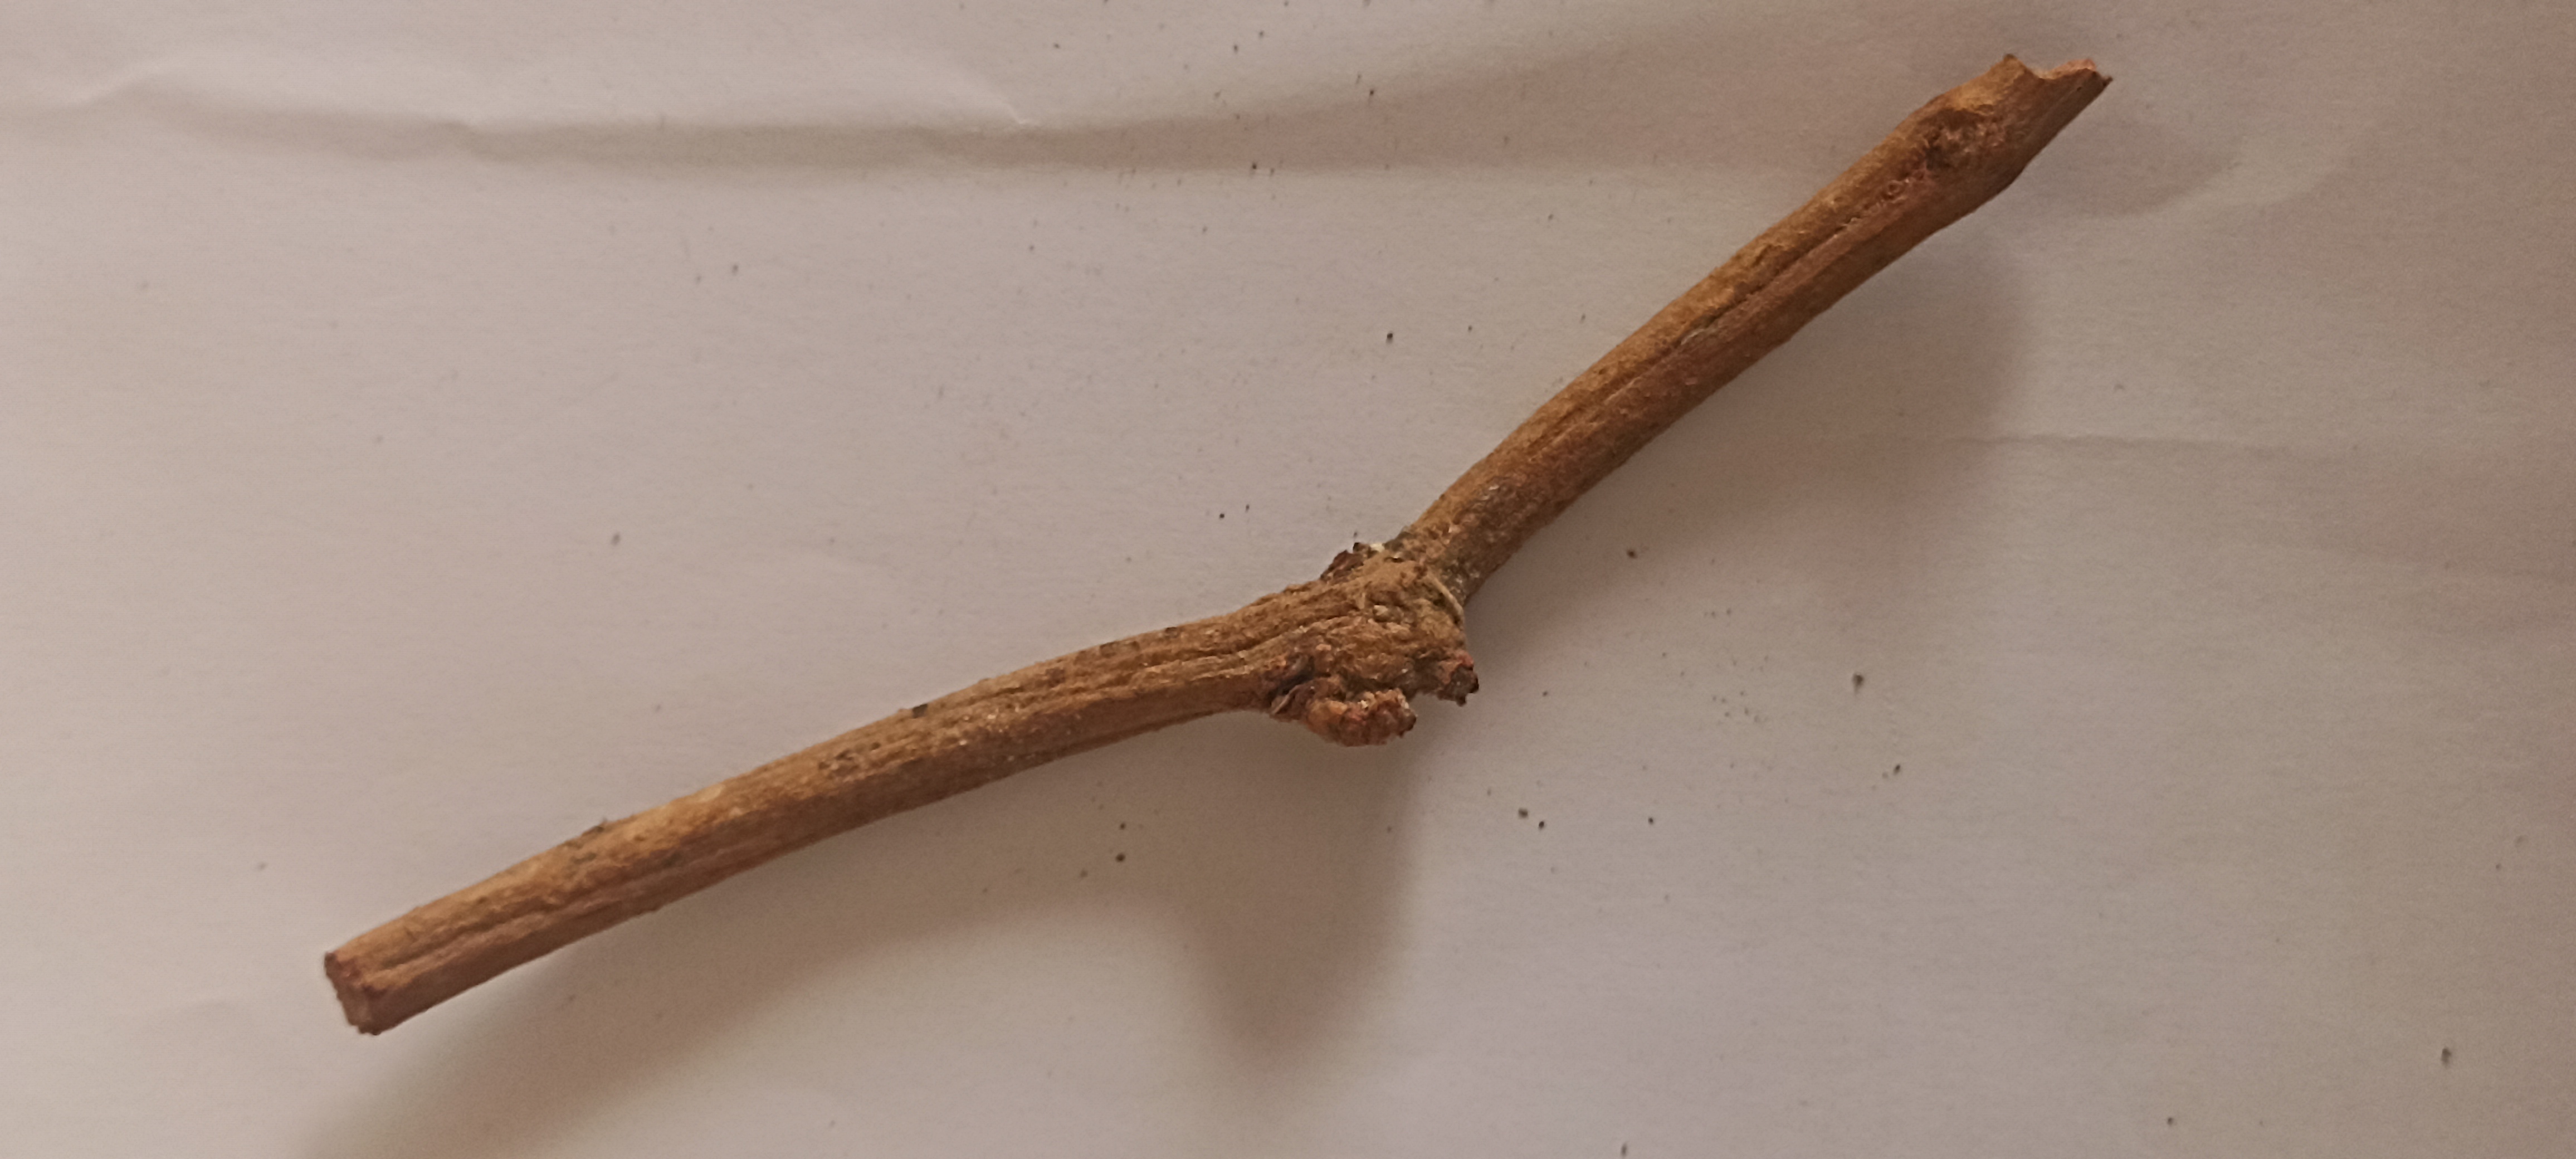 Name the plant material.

manjistha
